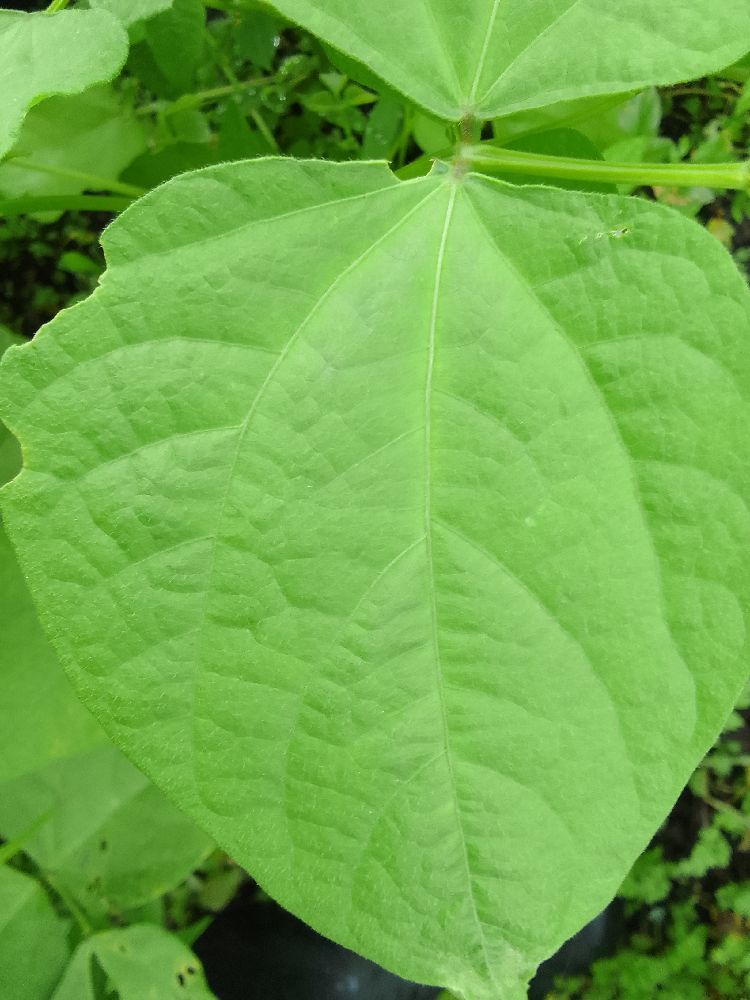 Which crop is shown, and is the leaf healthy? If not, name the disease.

common bean, healthy
